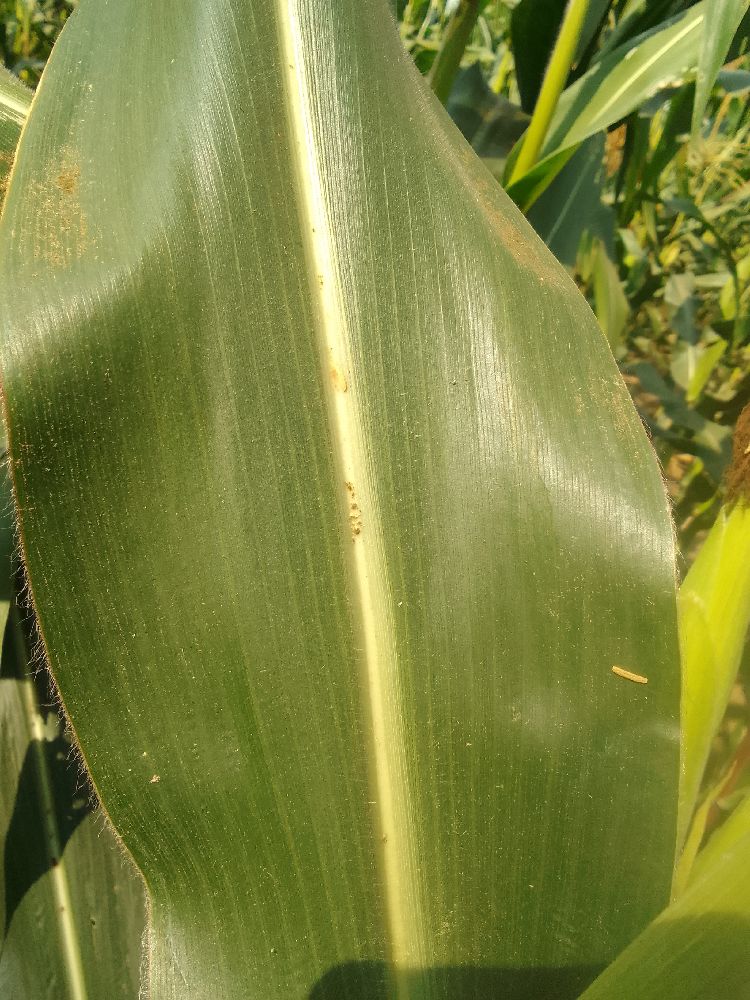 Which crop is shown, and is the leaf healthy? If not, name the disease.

maize, healthy
